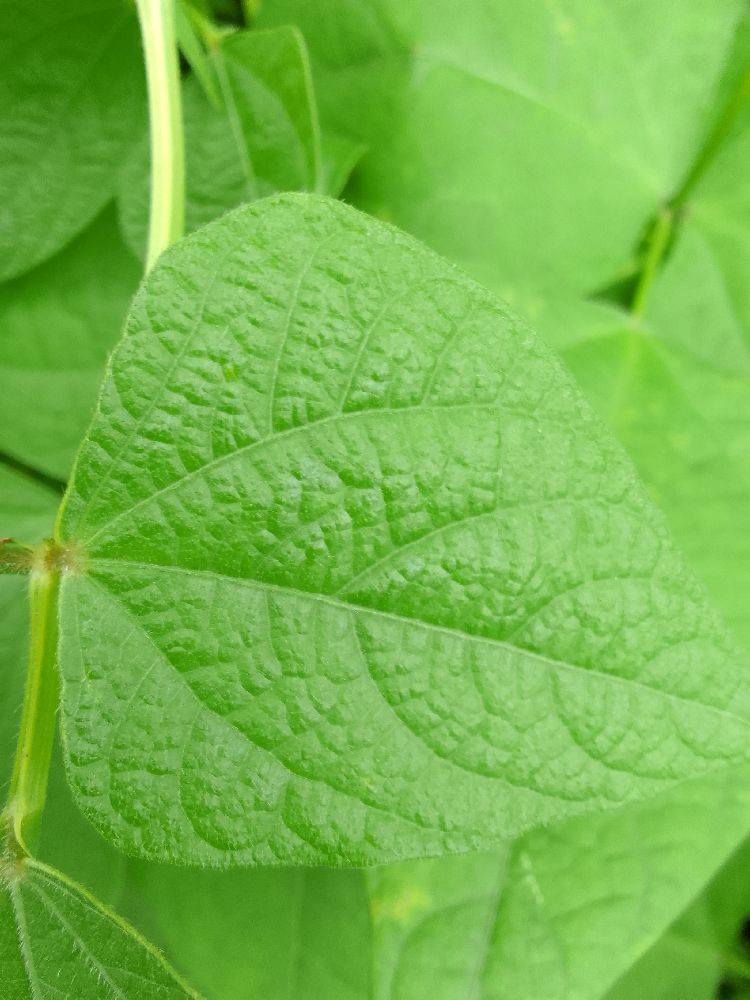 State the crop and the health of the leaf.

common bean, healthy
